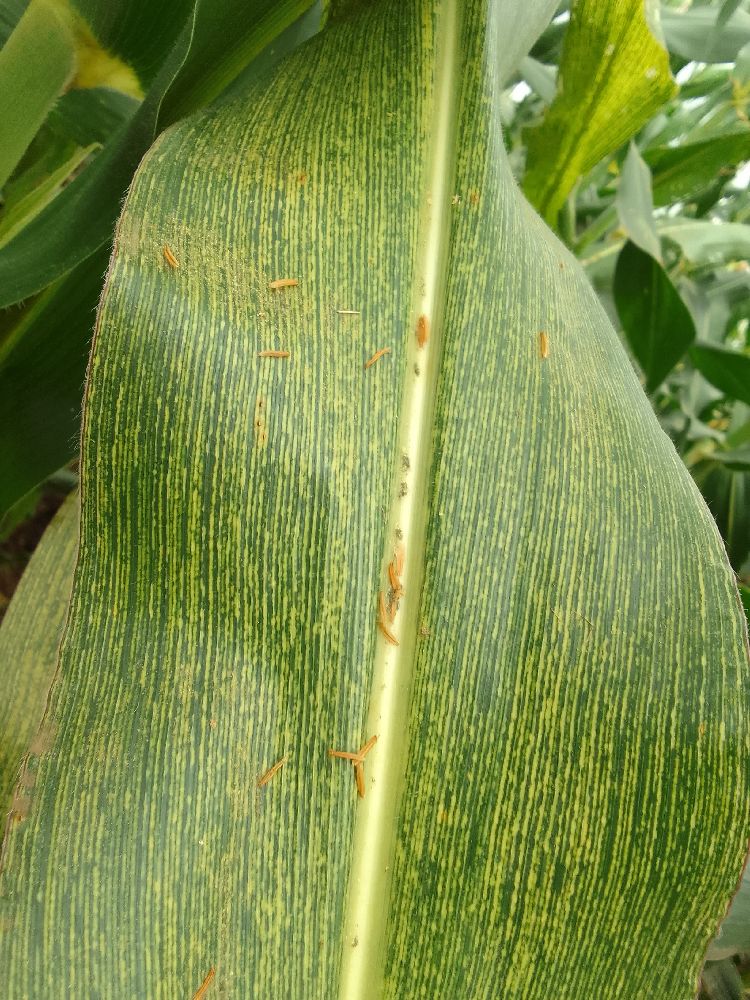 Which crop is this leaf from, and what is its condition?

maize, maize streak virus
